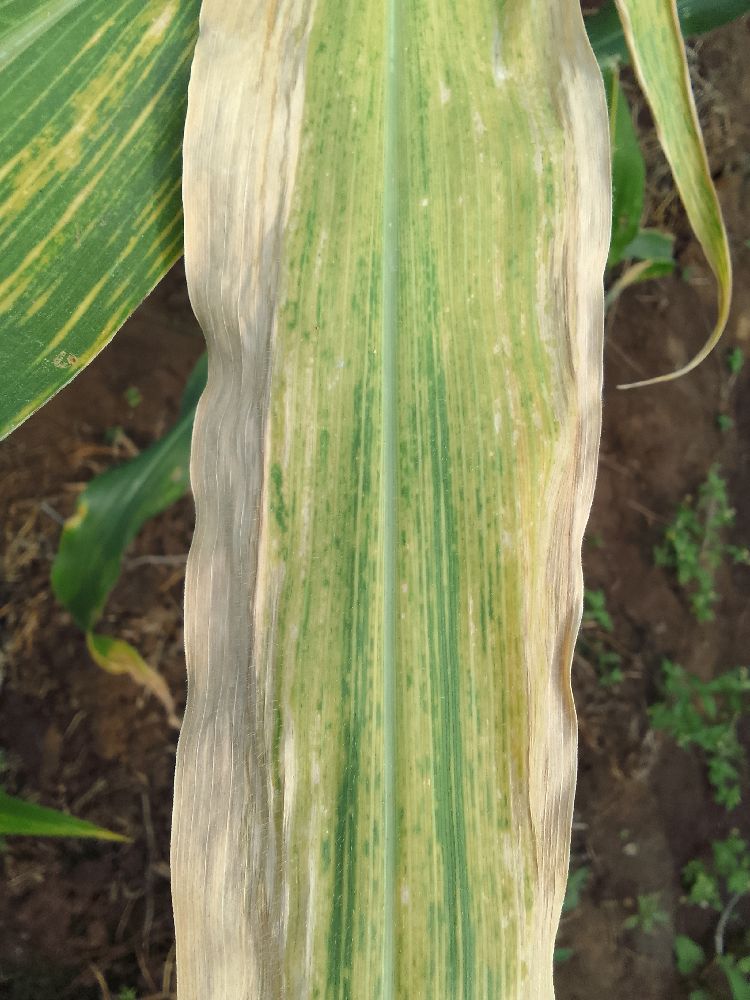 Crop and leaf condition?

maize, maize lethal necrosis
